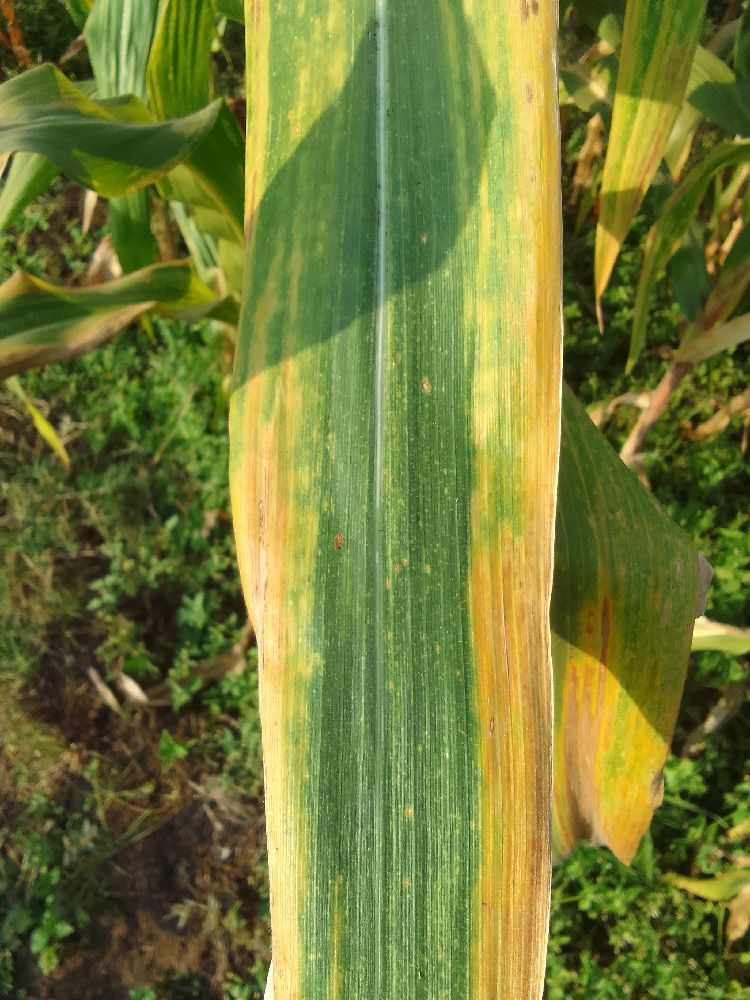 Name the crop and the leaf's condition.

maize, maize lethal necrosis
